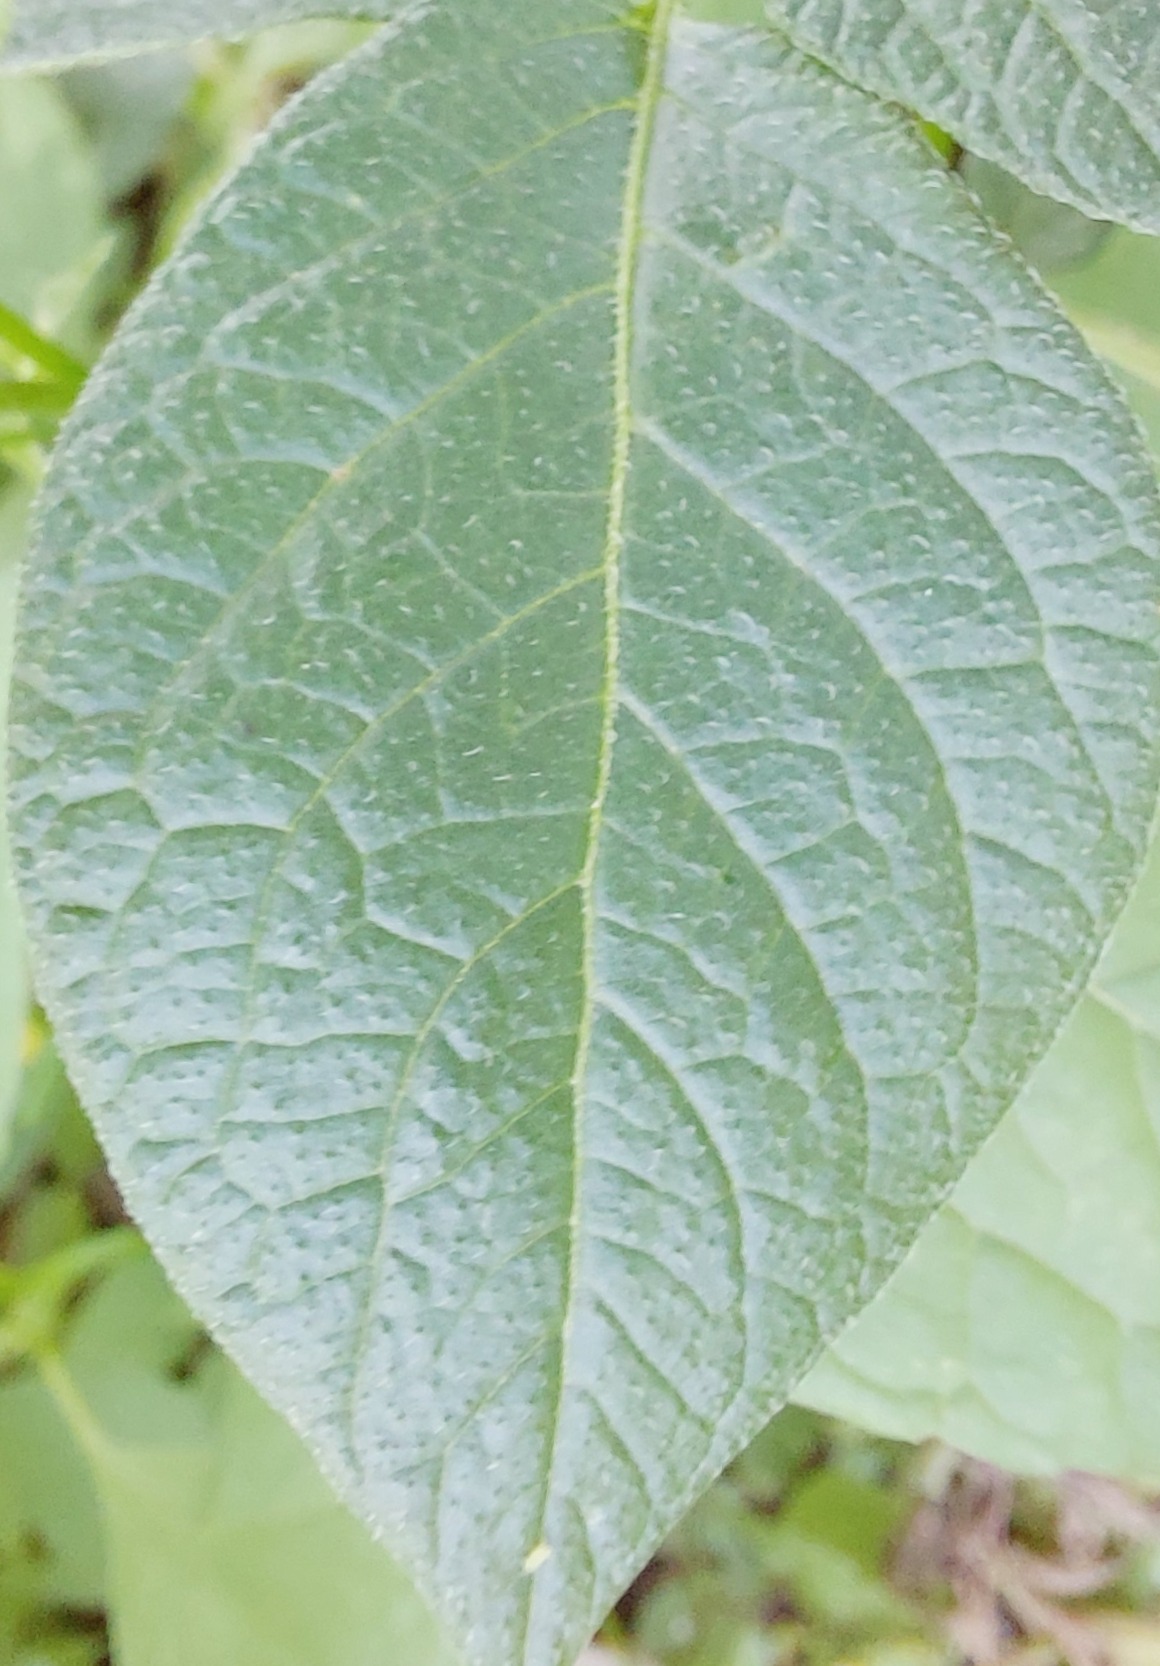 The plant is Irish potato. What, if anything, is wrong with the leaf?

healthy
